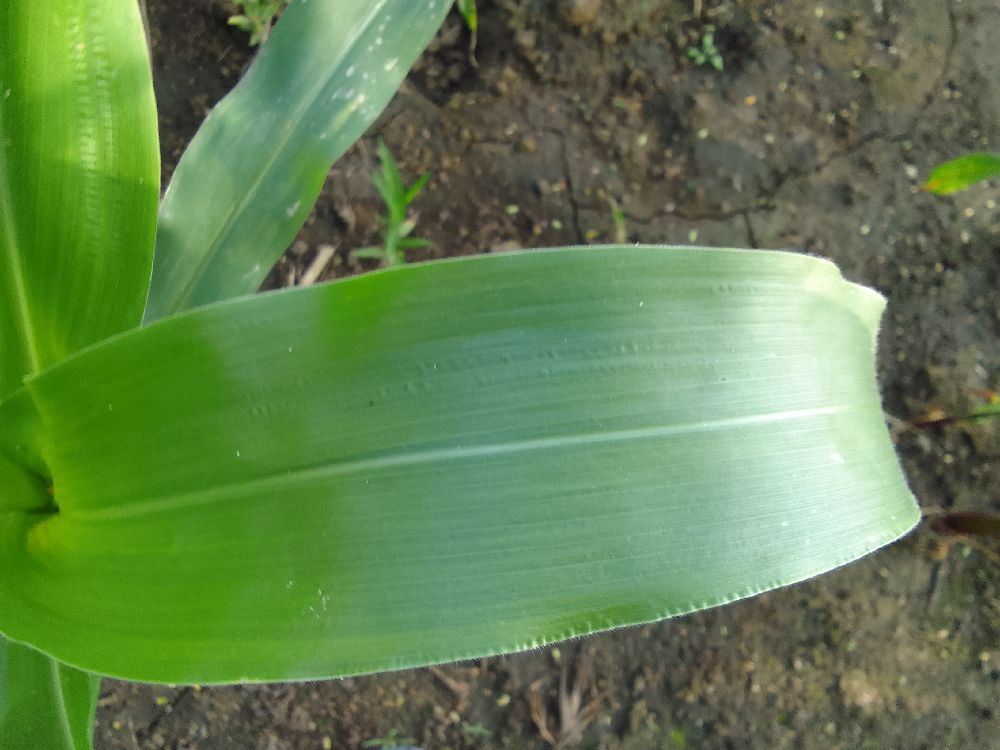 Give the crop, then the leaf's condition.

maize, healthy
